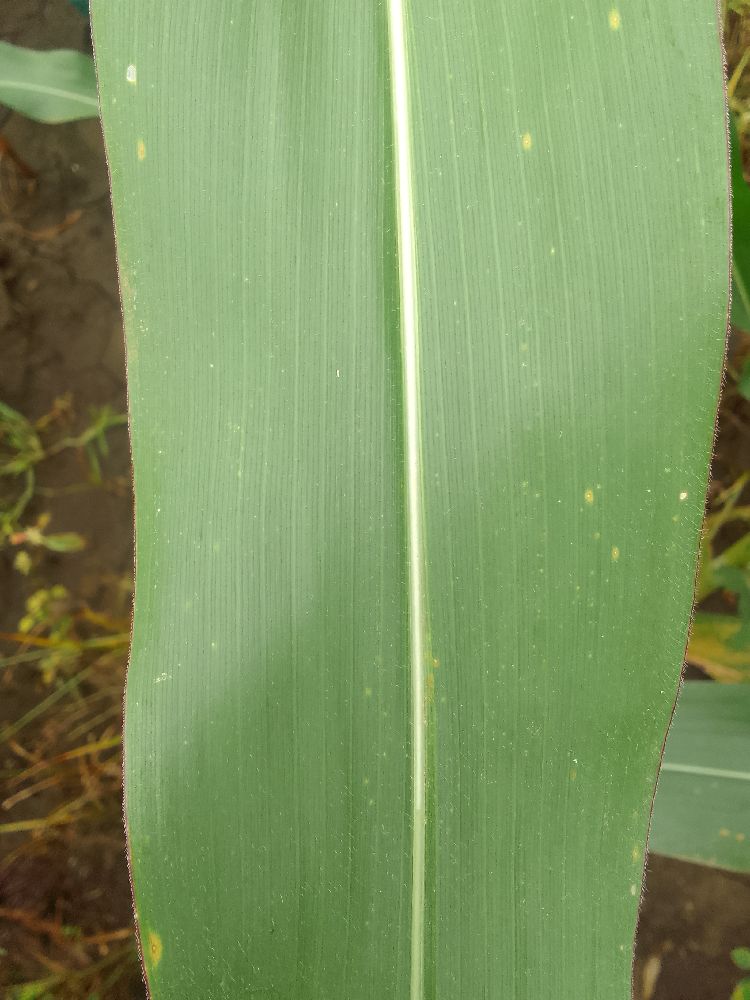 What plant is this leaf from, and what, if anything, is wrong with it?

maize, healthy
